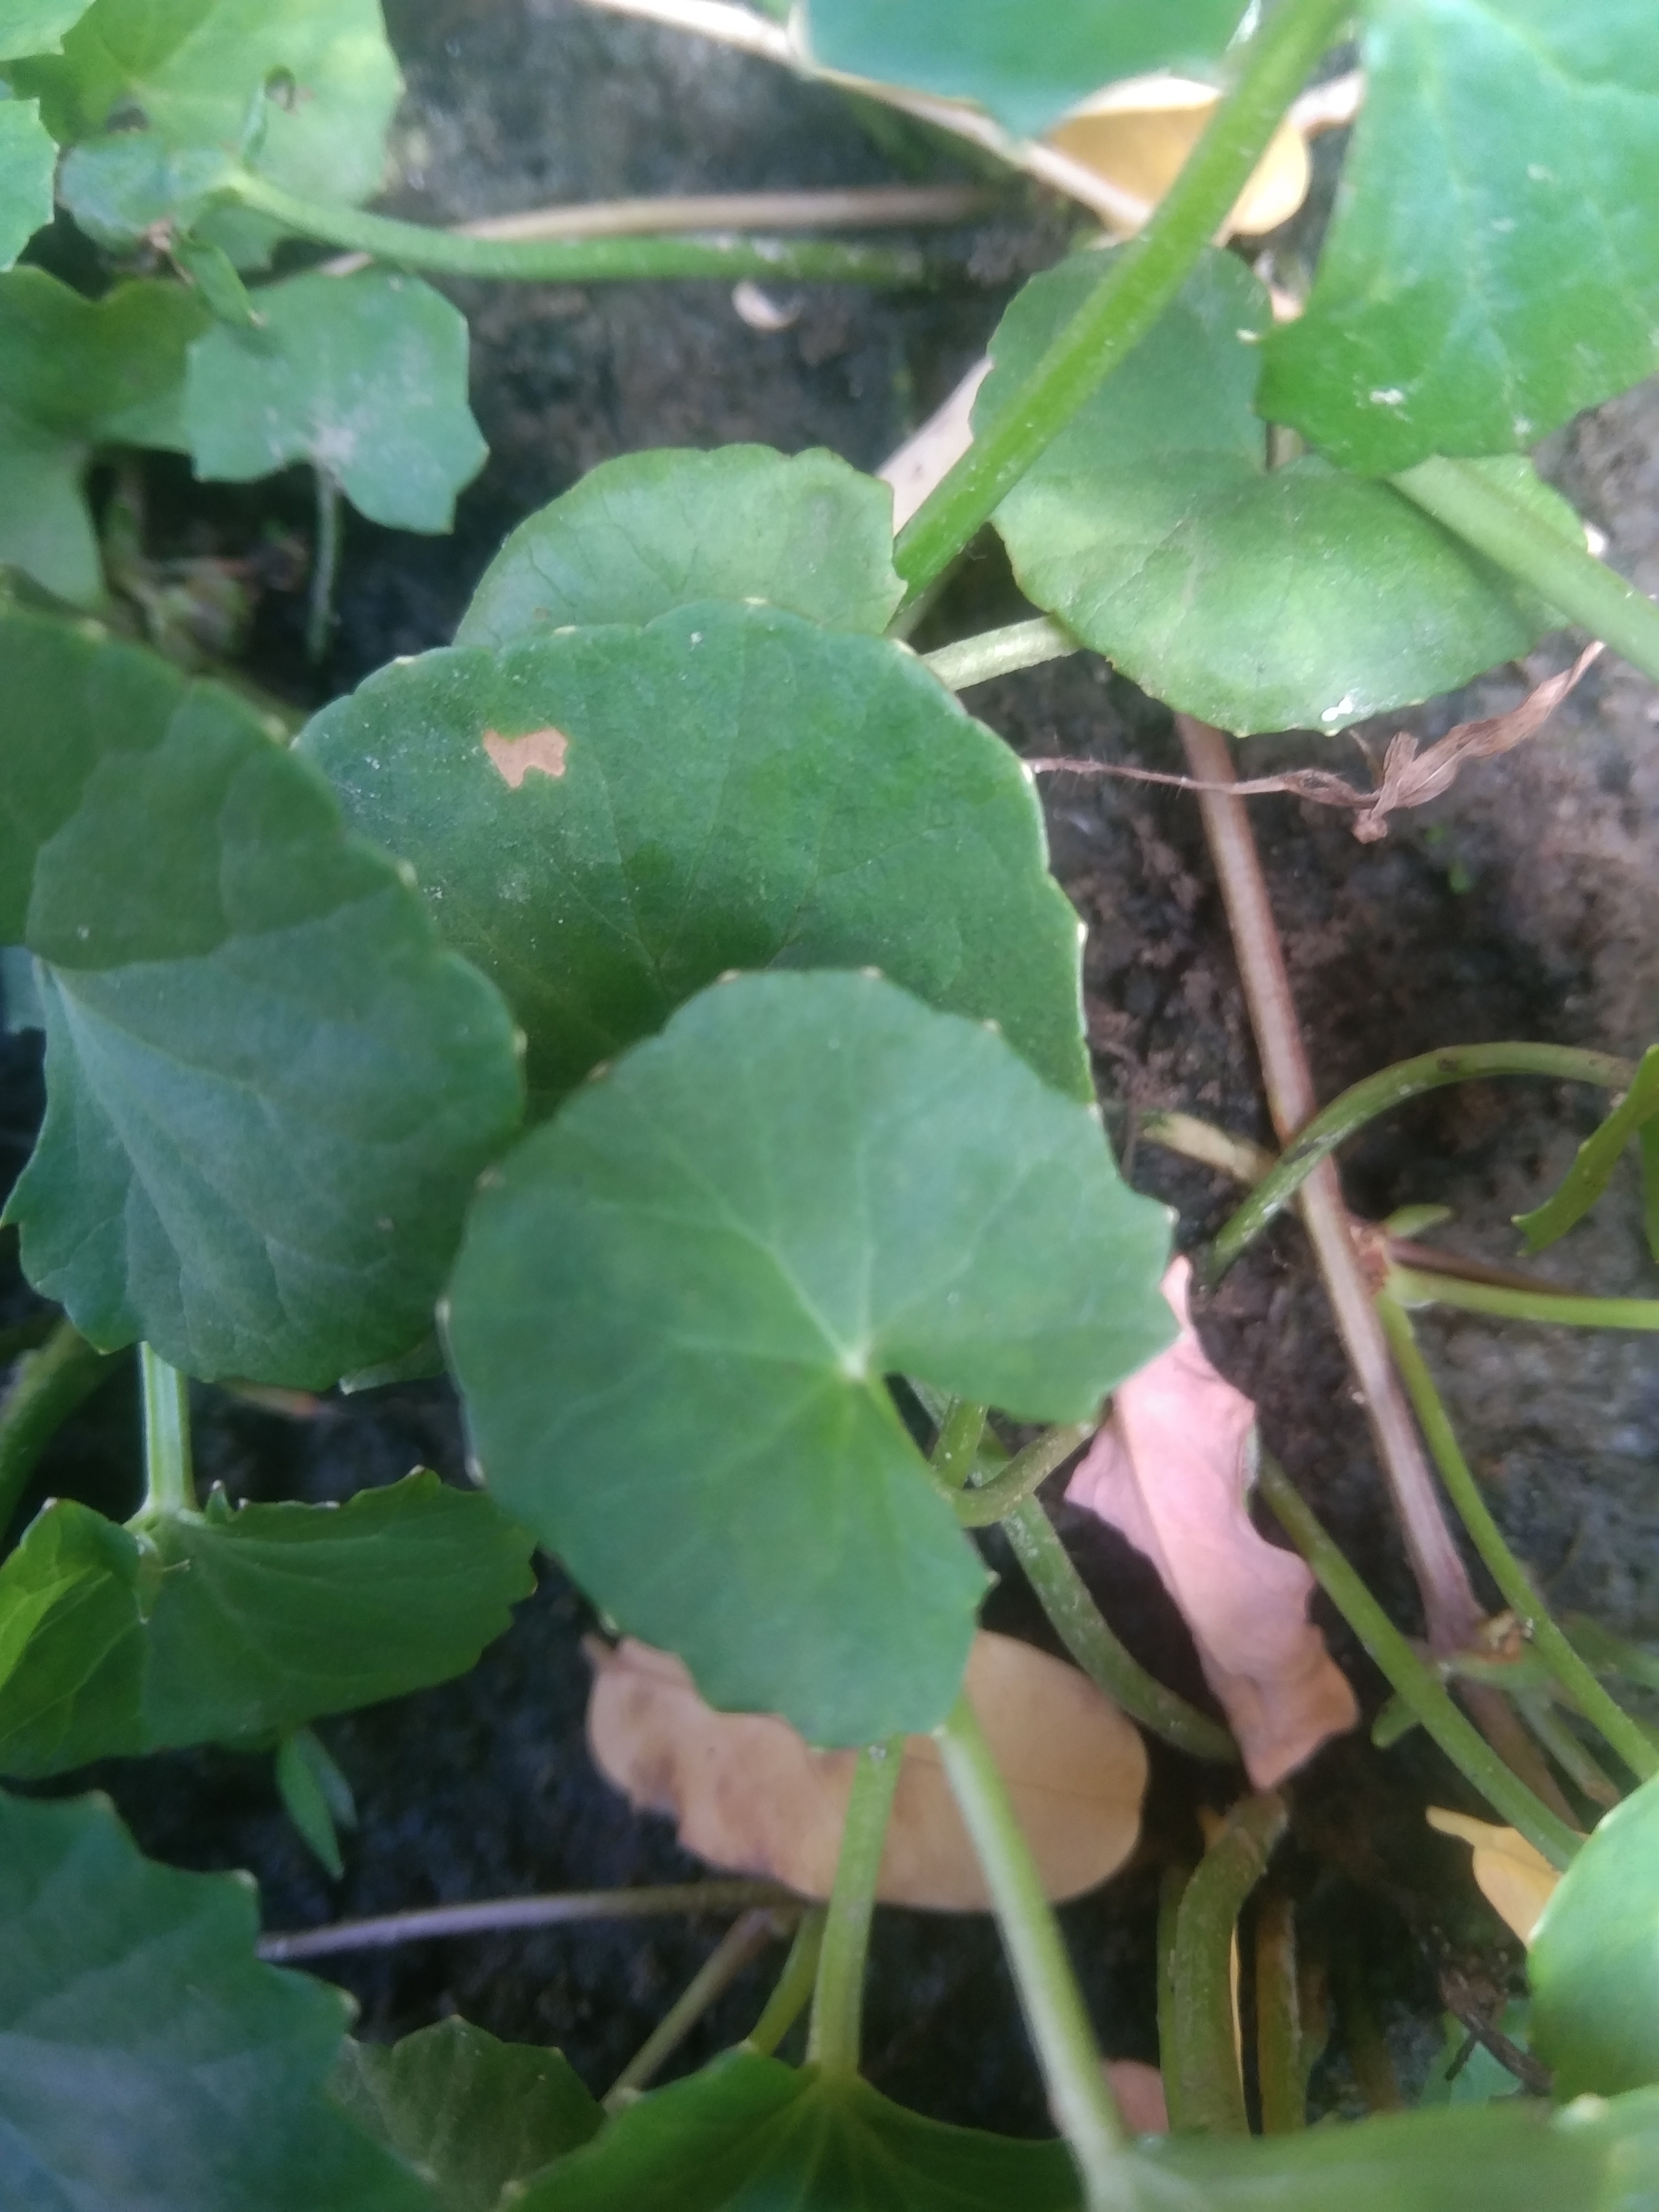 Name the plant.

thankuni
